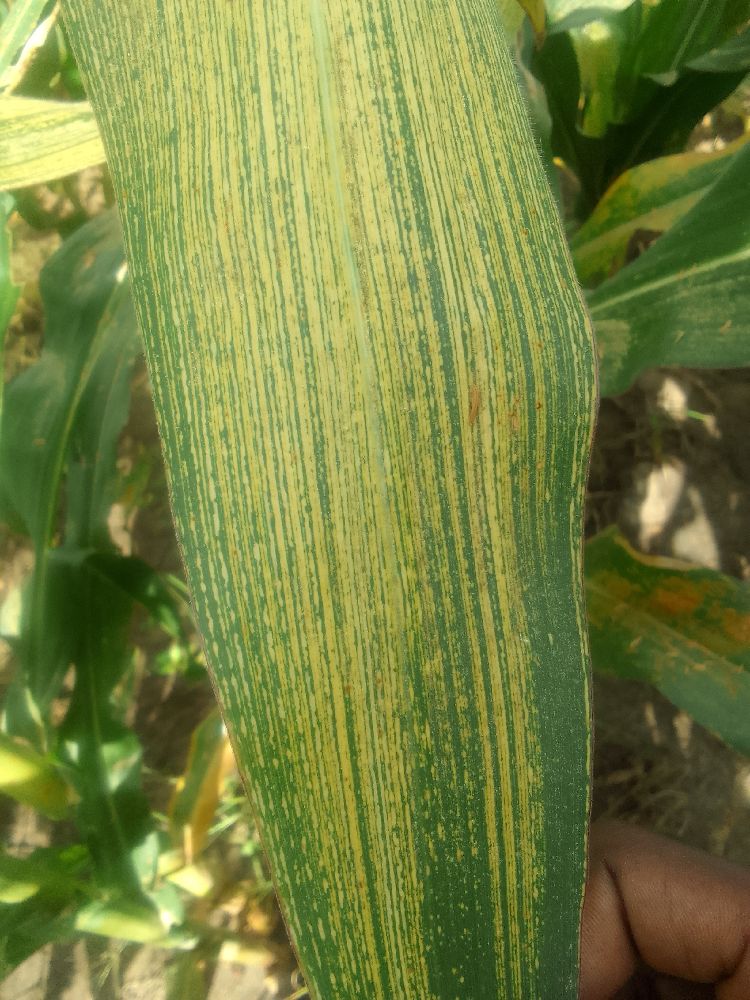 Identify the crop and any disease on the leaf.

maize, maize streak virus
